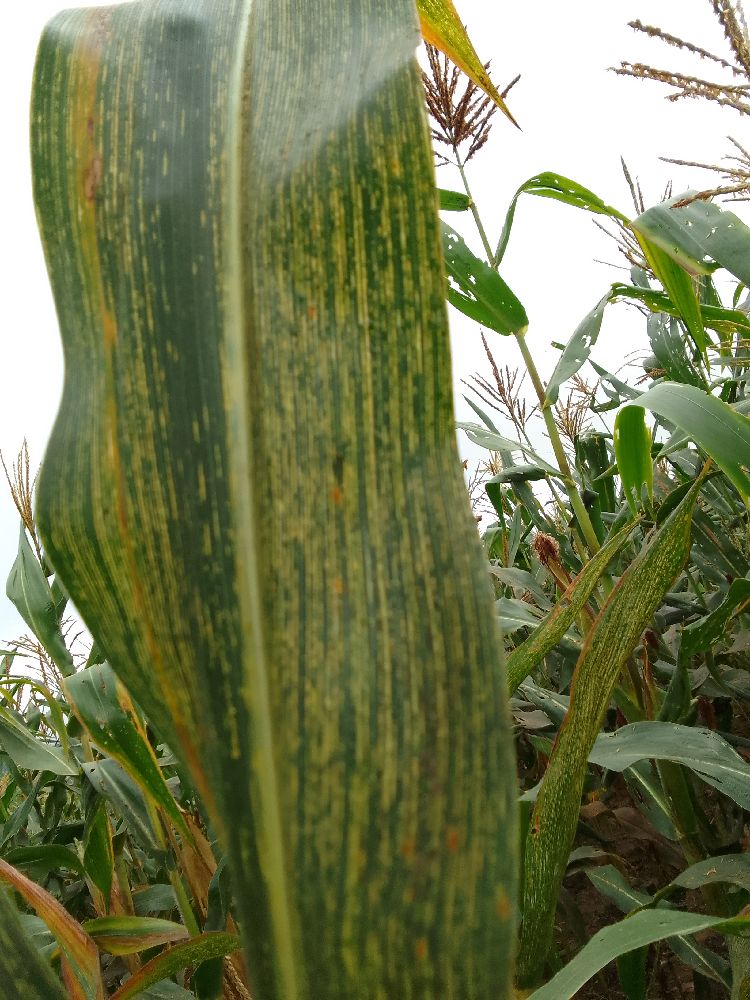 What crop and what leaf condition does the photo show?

maize, maize streak virus
